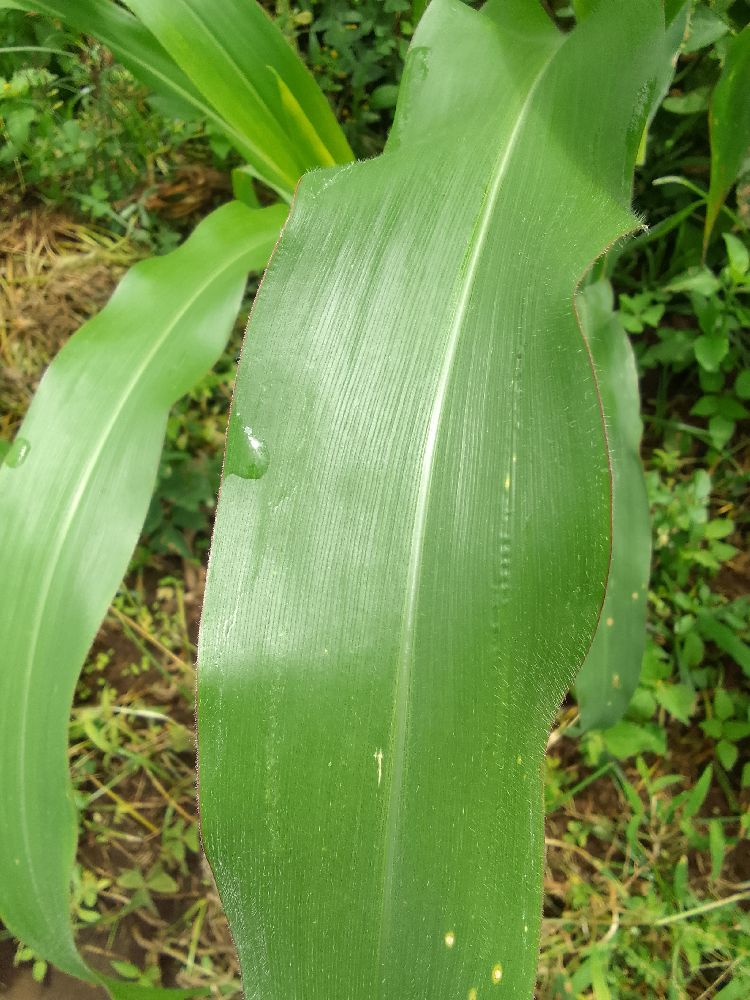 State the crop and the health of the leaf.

maize, healthy
